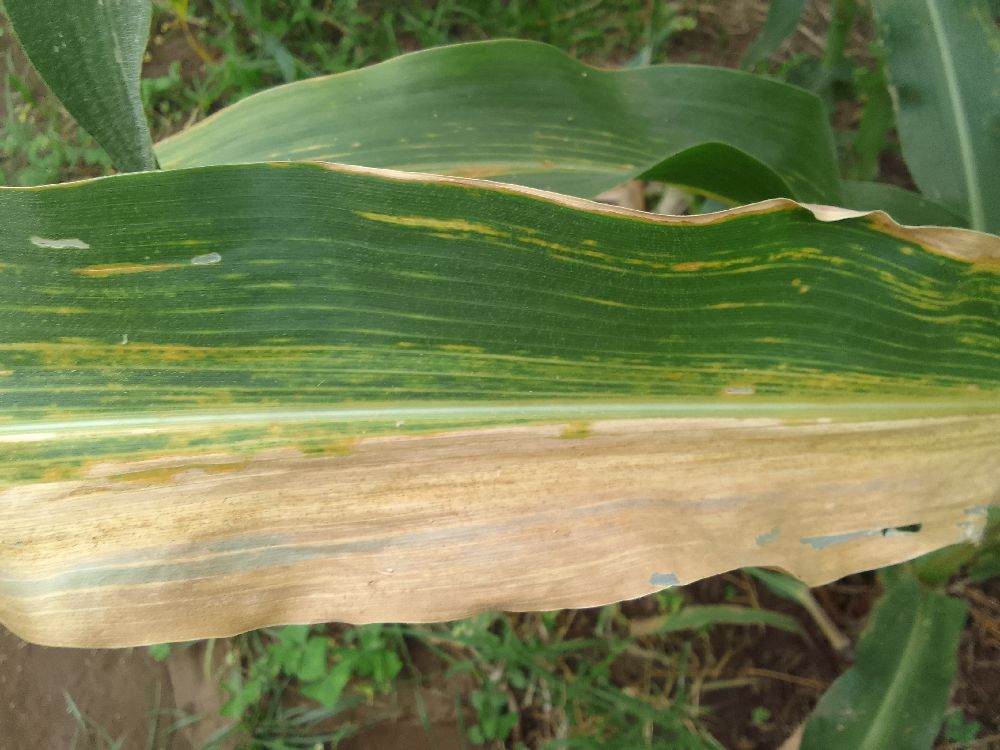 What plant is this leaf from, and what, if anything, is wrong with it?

maize, maize lethal necrosis
